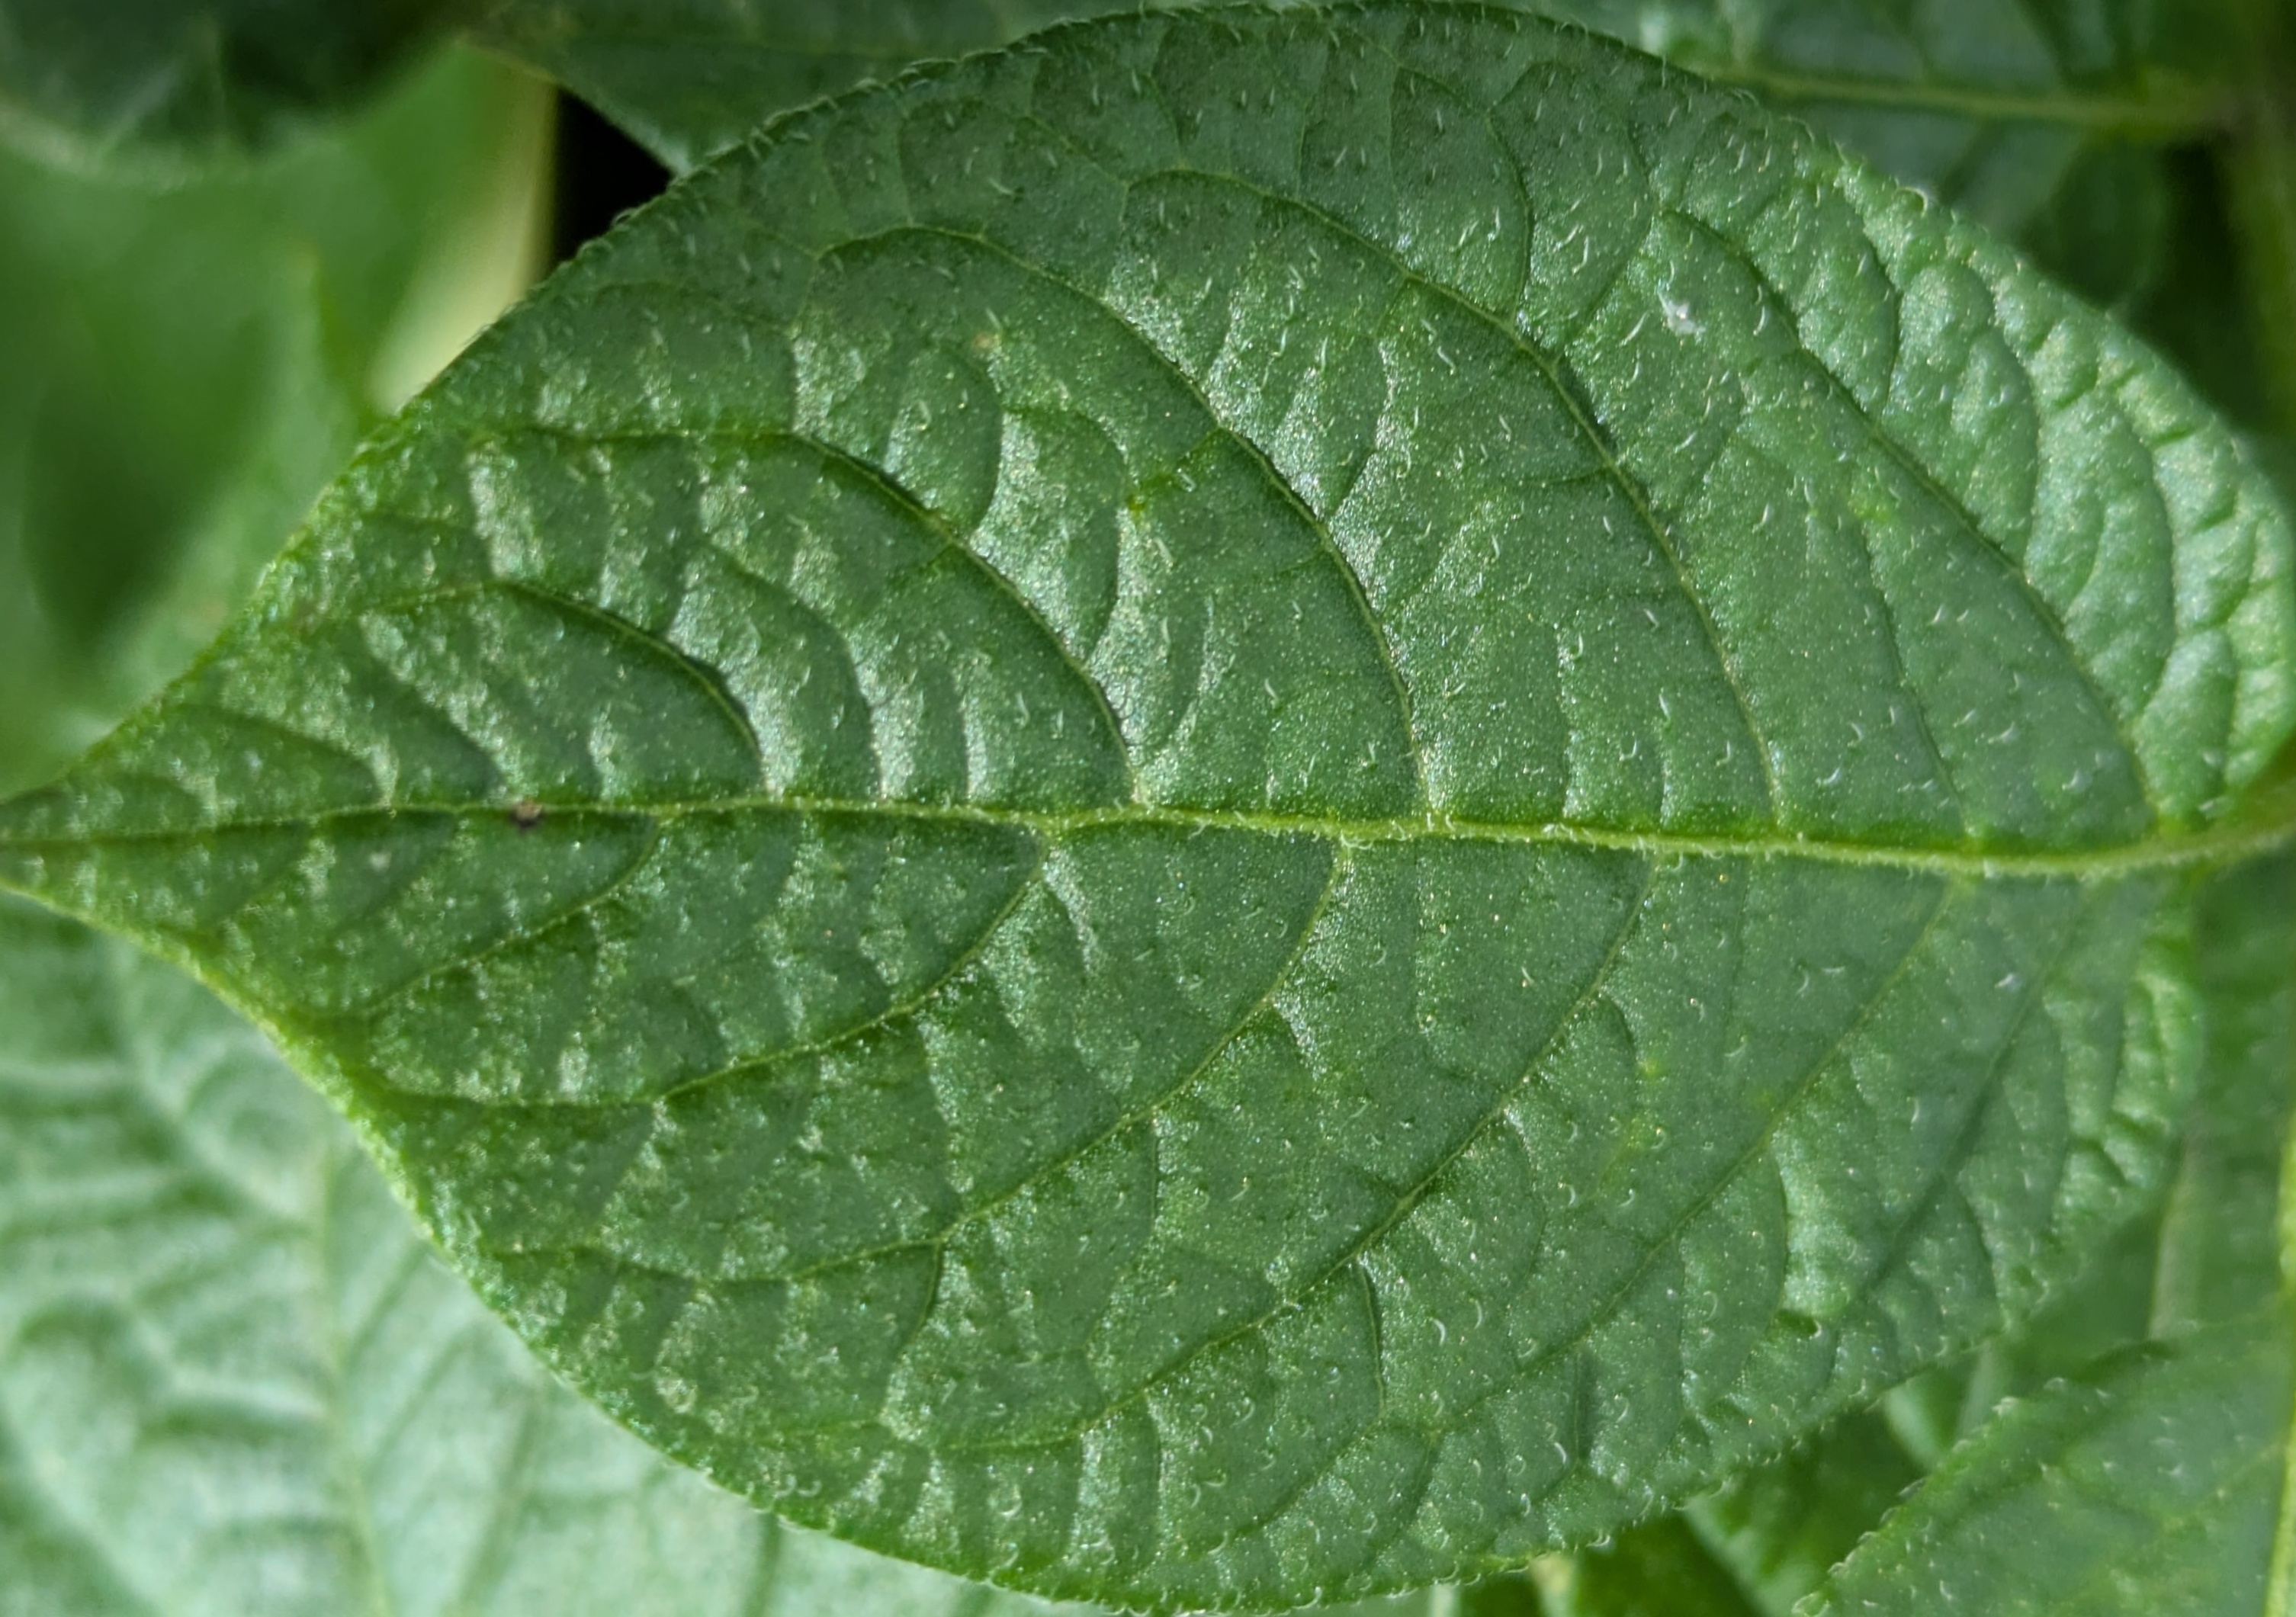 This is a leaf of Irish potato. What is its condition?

healthy
